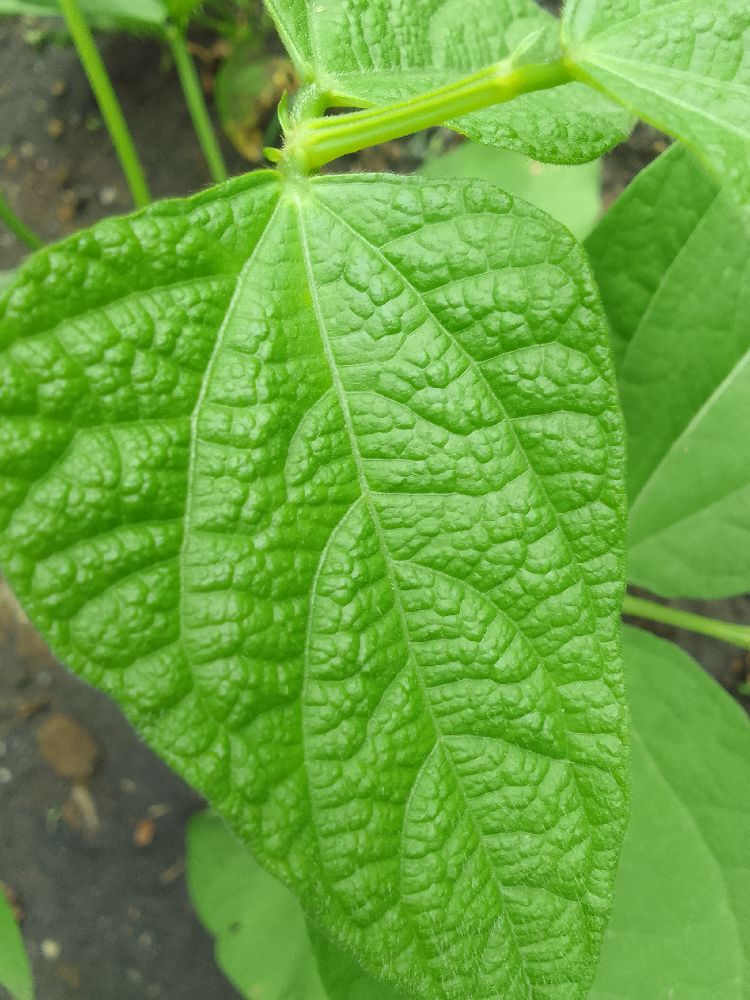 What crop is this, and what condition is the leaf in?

common bean, healthy
